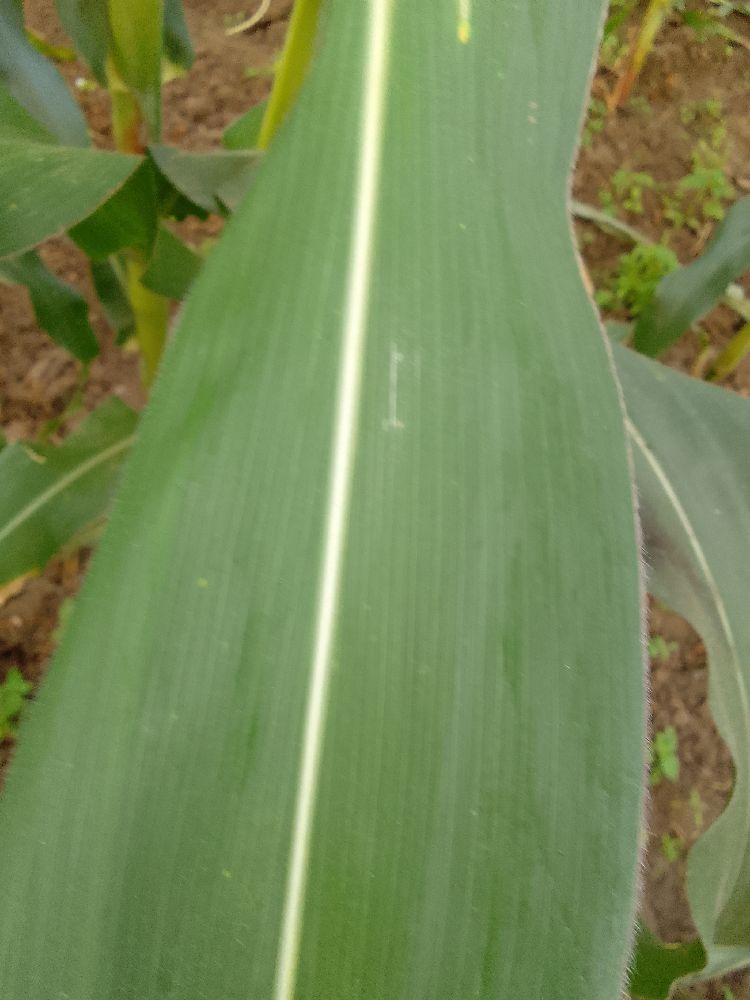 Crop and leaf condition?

maize, healthy
